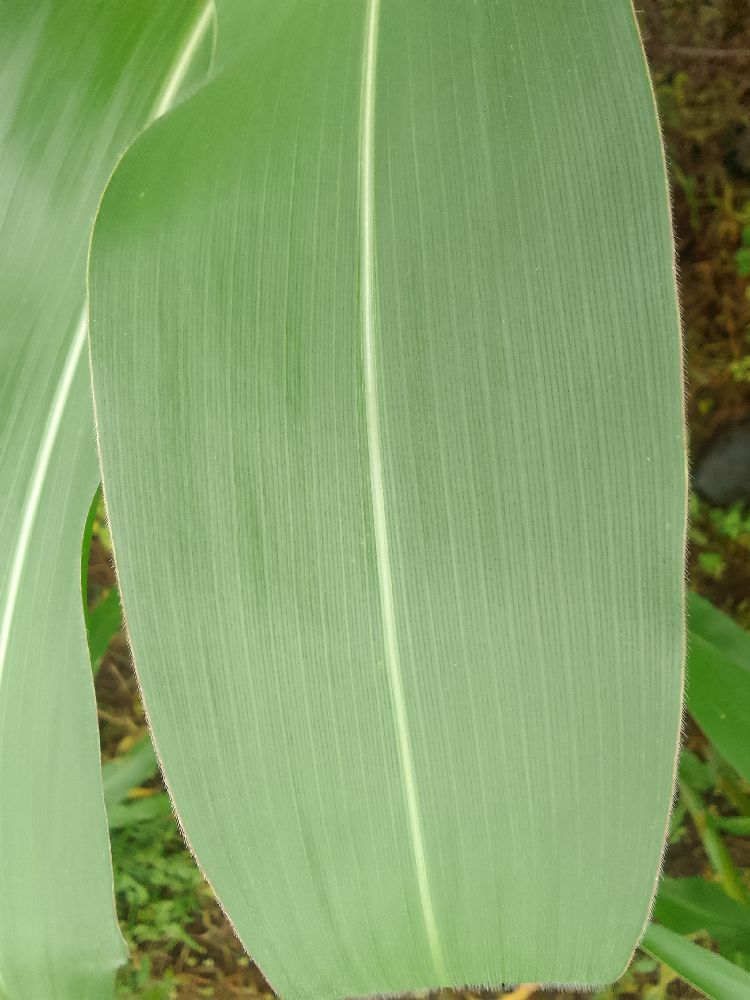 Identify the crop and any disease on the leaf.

maize, healthy
